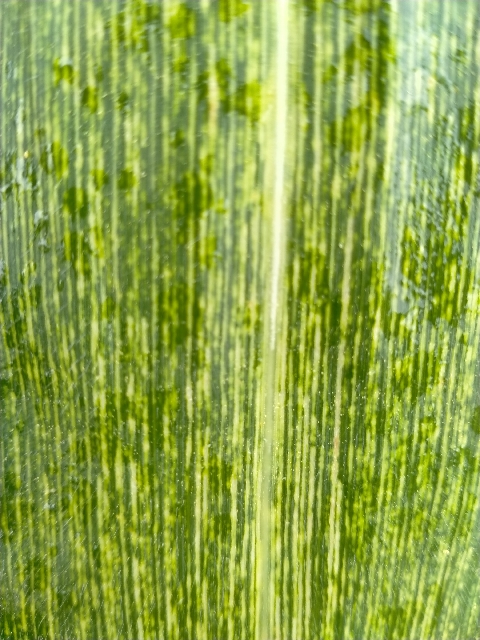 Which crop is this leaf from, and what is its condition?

maize, maize streak virus
